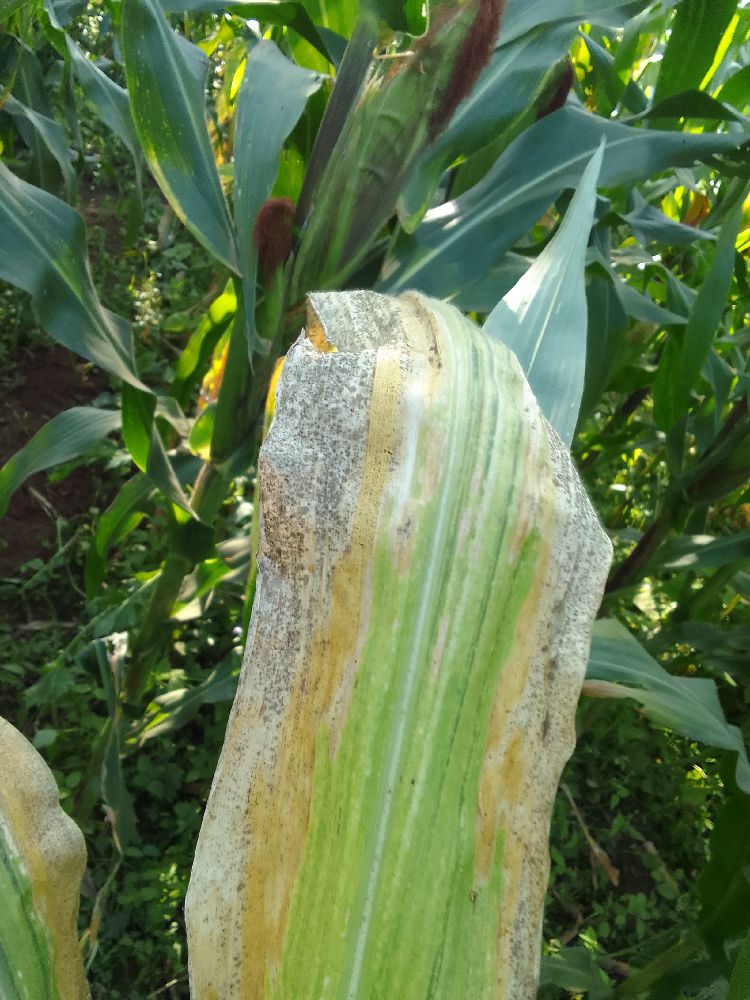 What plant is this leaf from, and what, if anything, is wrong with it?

maize, maize lethal necrosis
